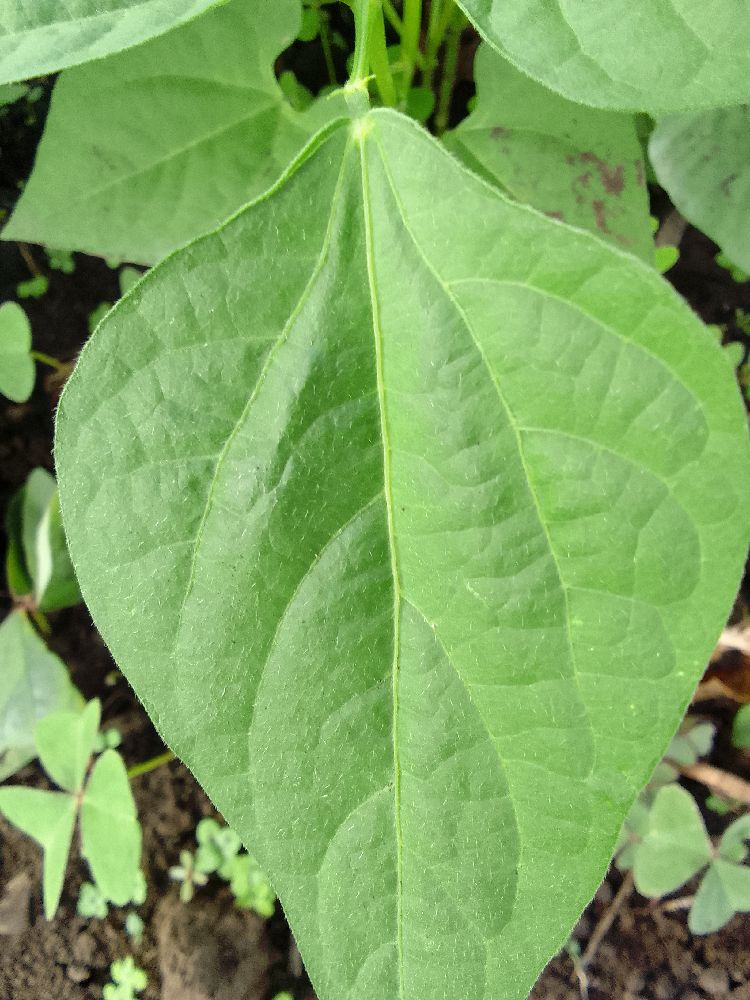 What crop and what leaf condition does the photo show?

common bean, healthy
